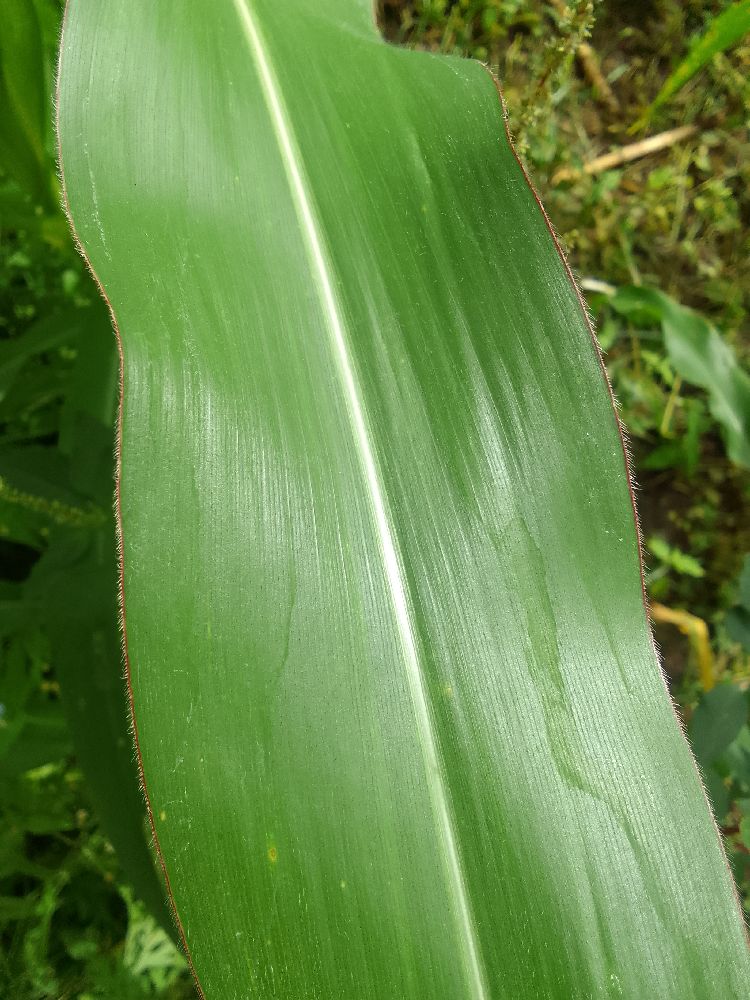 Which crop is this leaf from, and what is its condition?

maize, healthy
